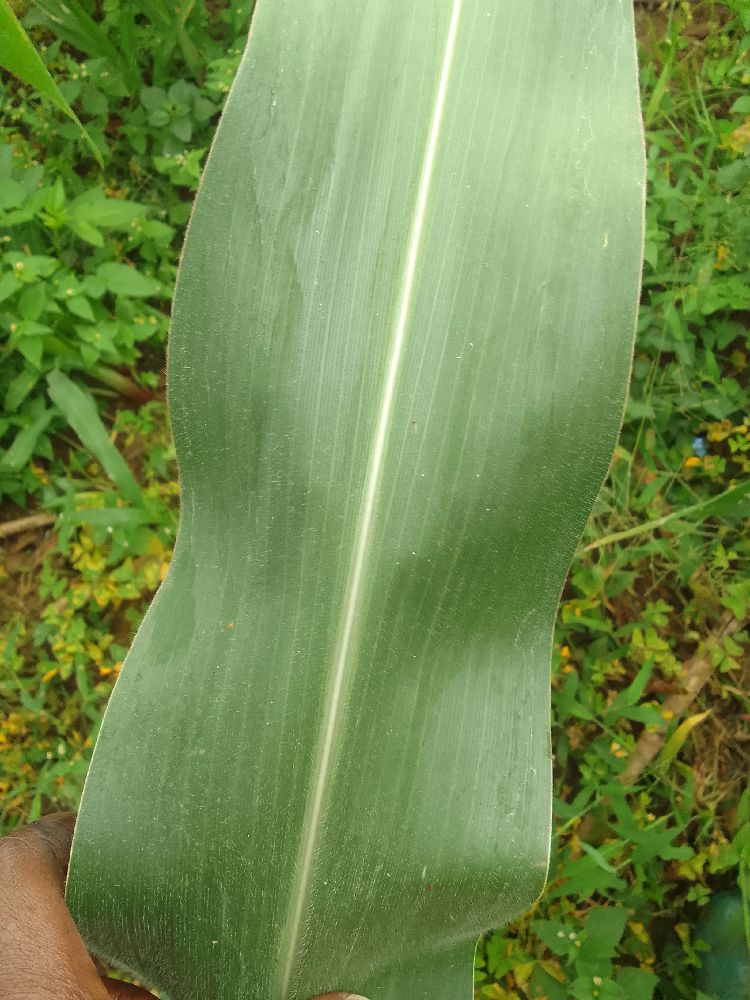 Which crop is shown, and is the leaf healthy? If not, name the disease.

maize, healthy
